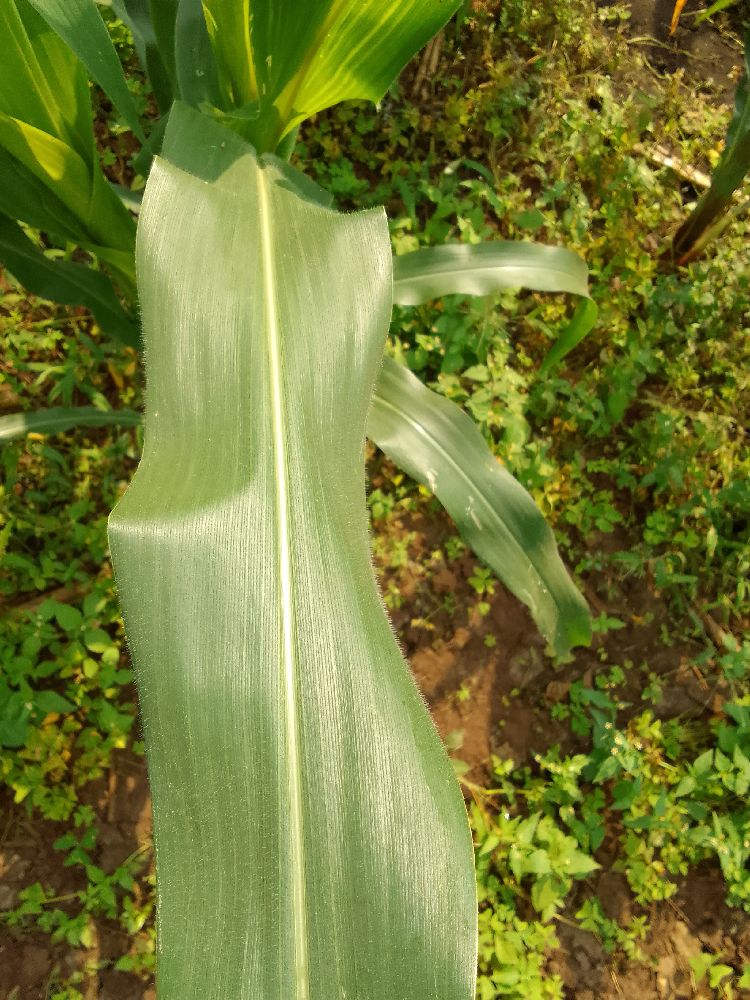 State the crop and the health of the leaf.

maize, healthy
